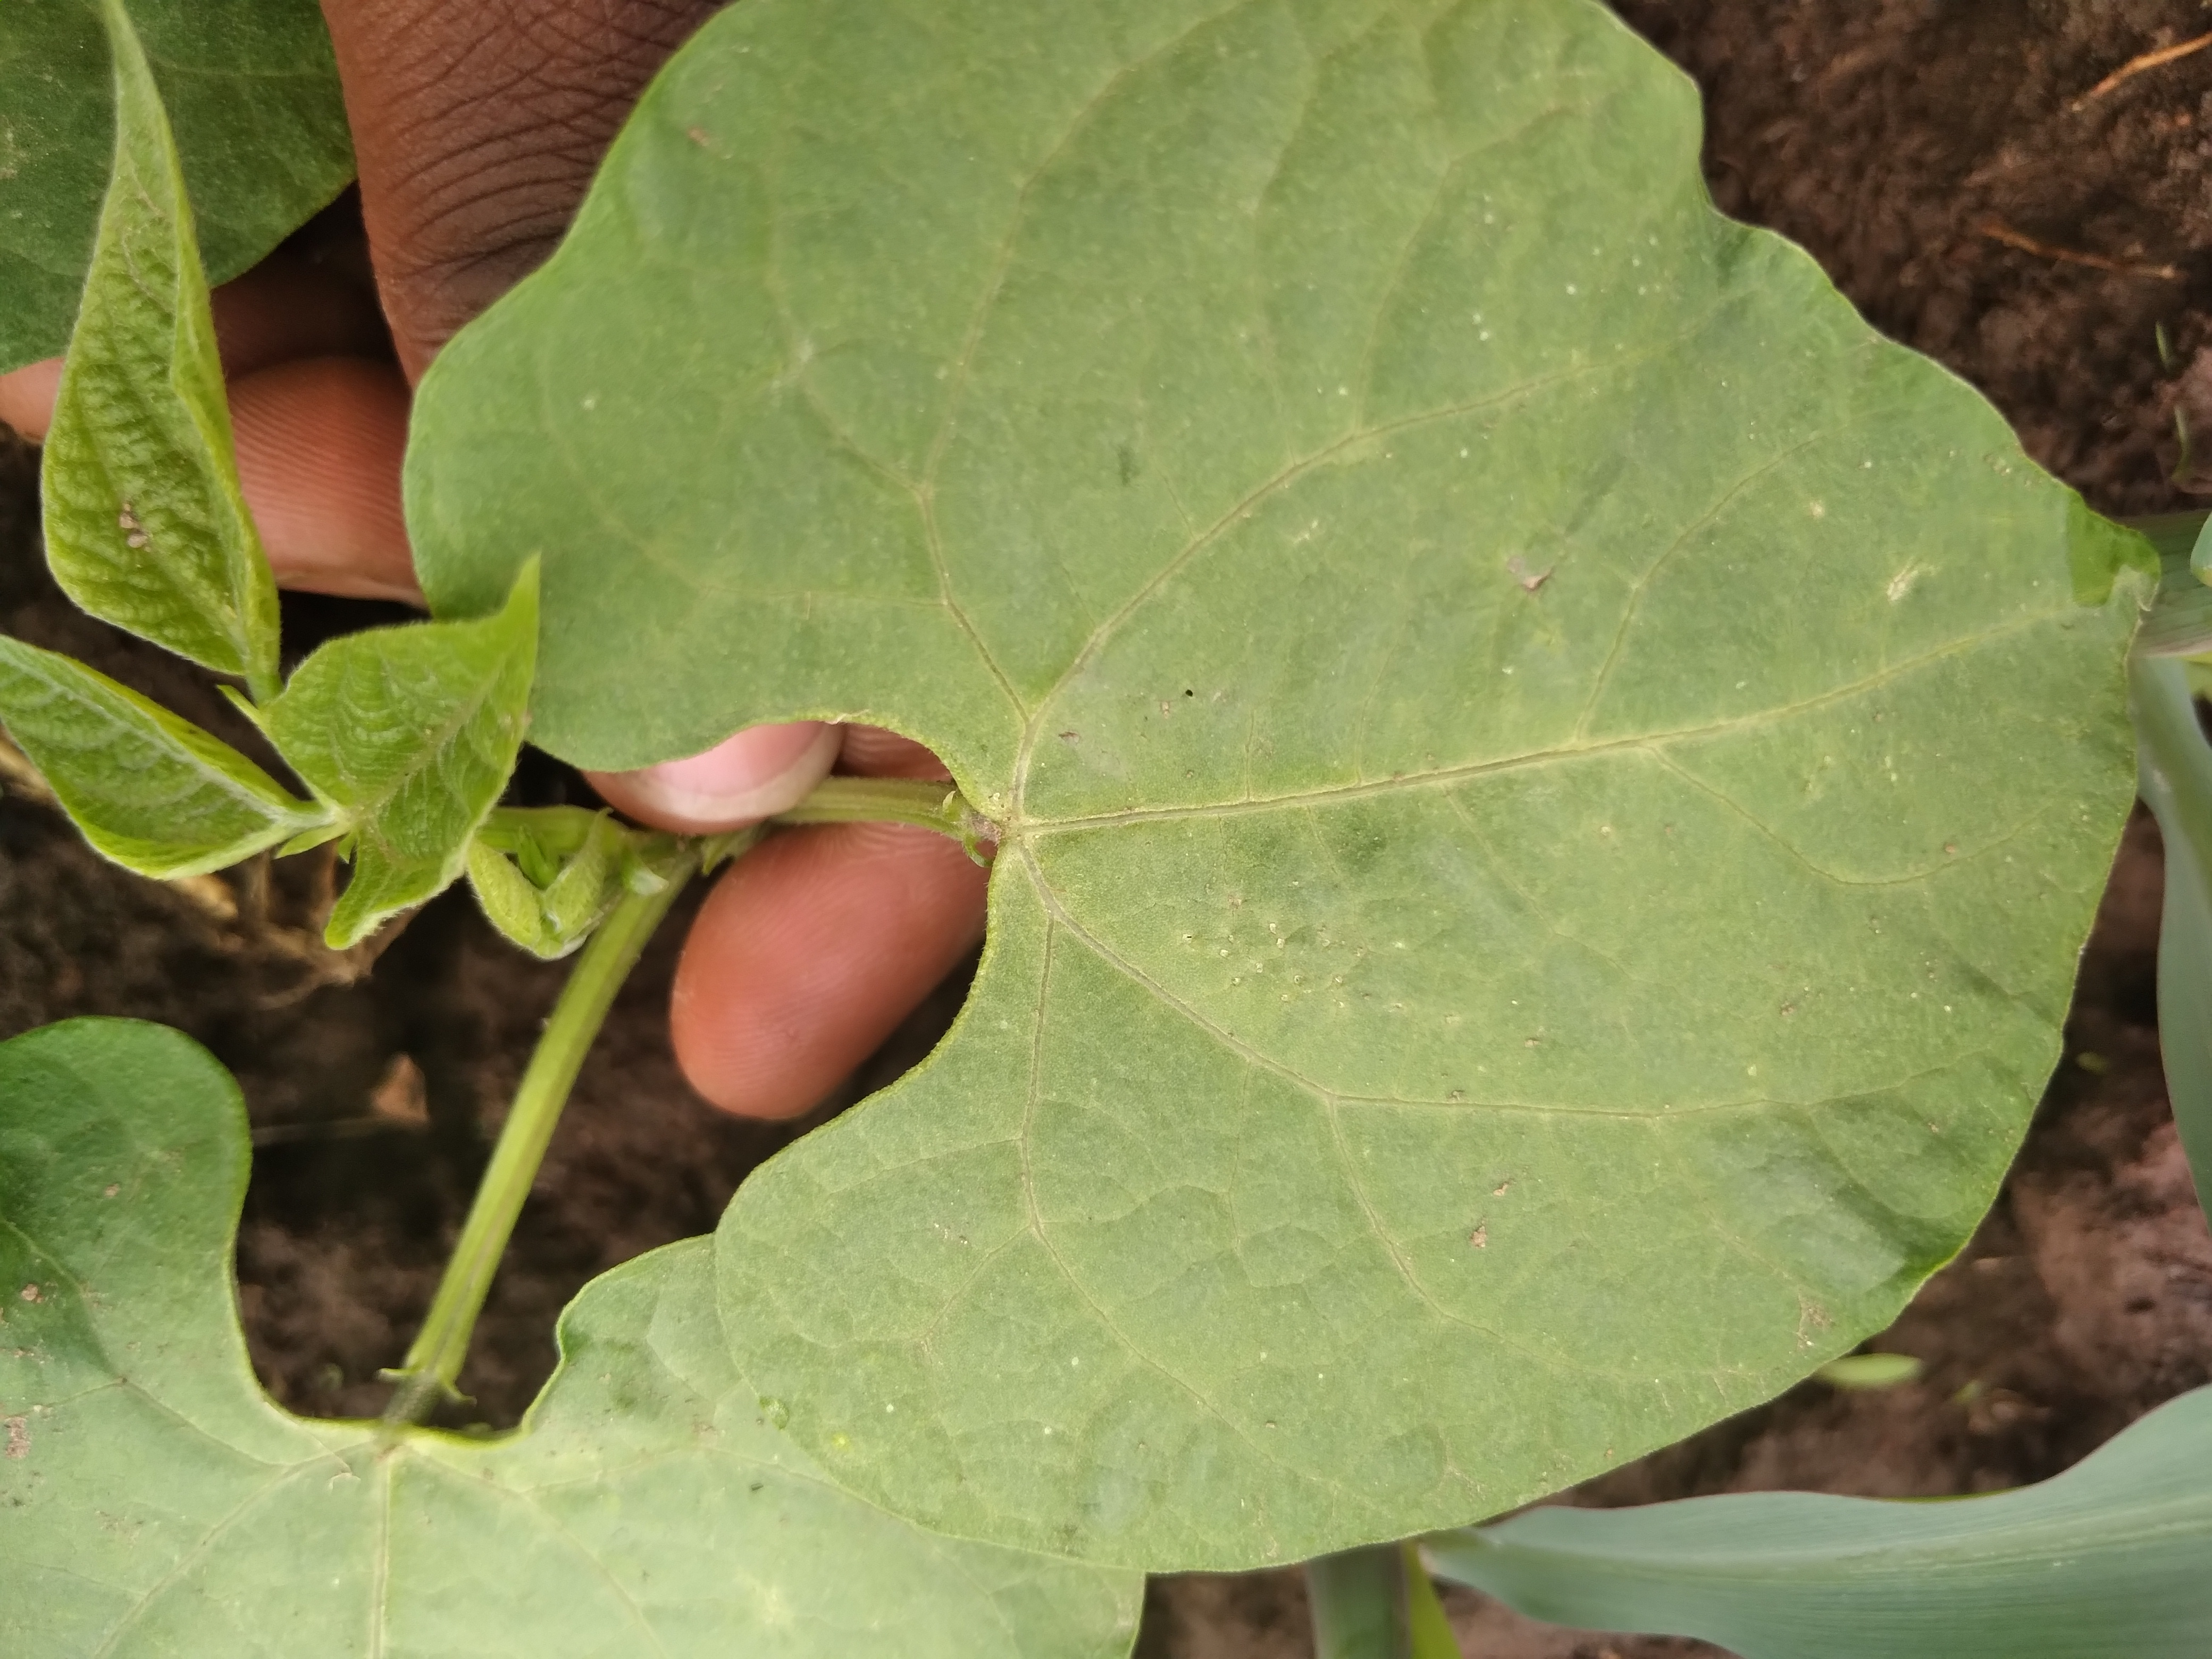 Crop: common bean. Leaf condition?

healthy
